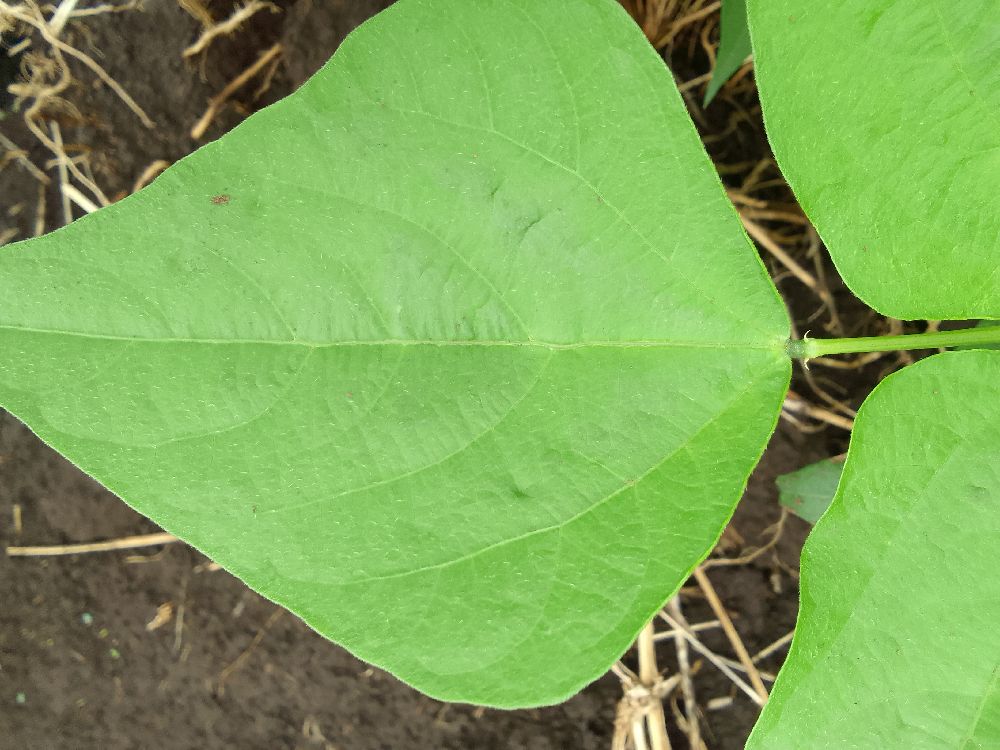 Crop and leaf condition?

common bean, healthy
